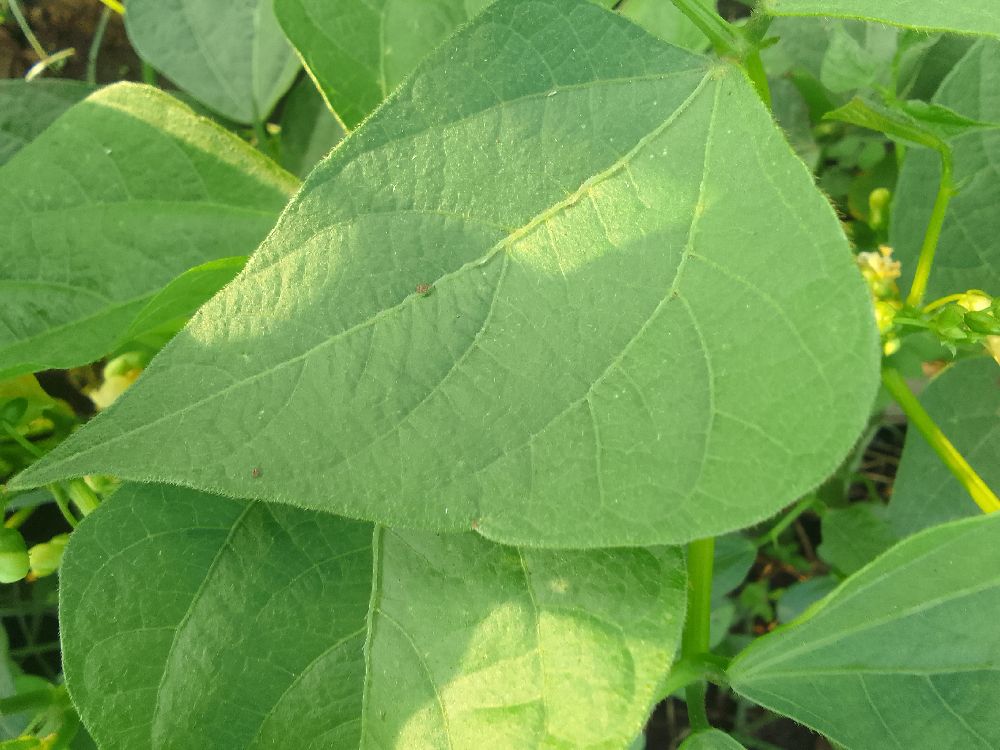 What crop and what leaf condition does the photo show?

common bean, healthy
